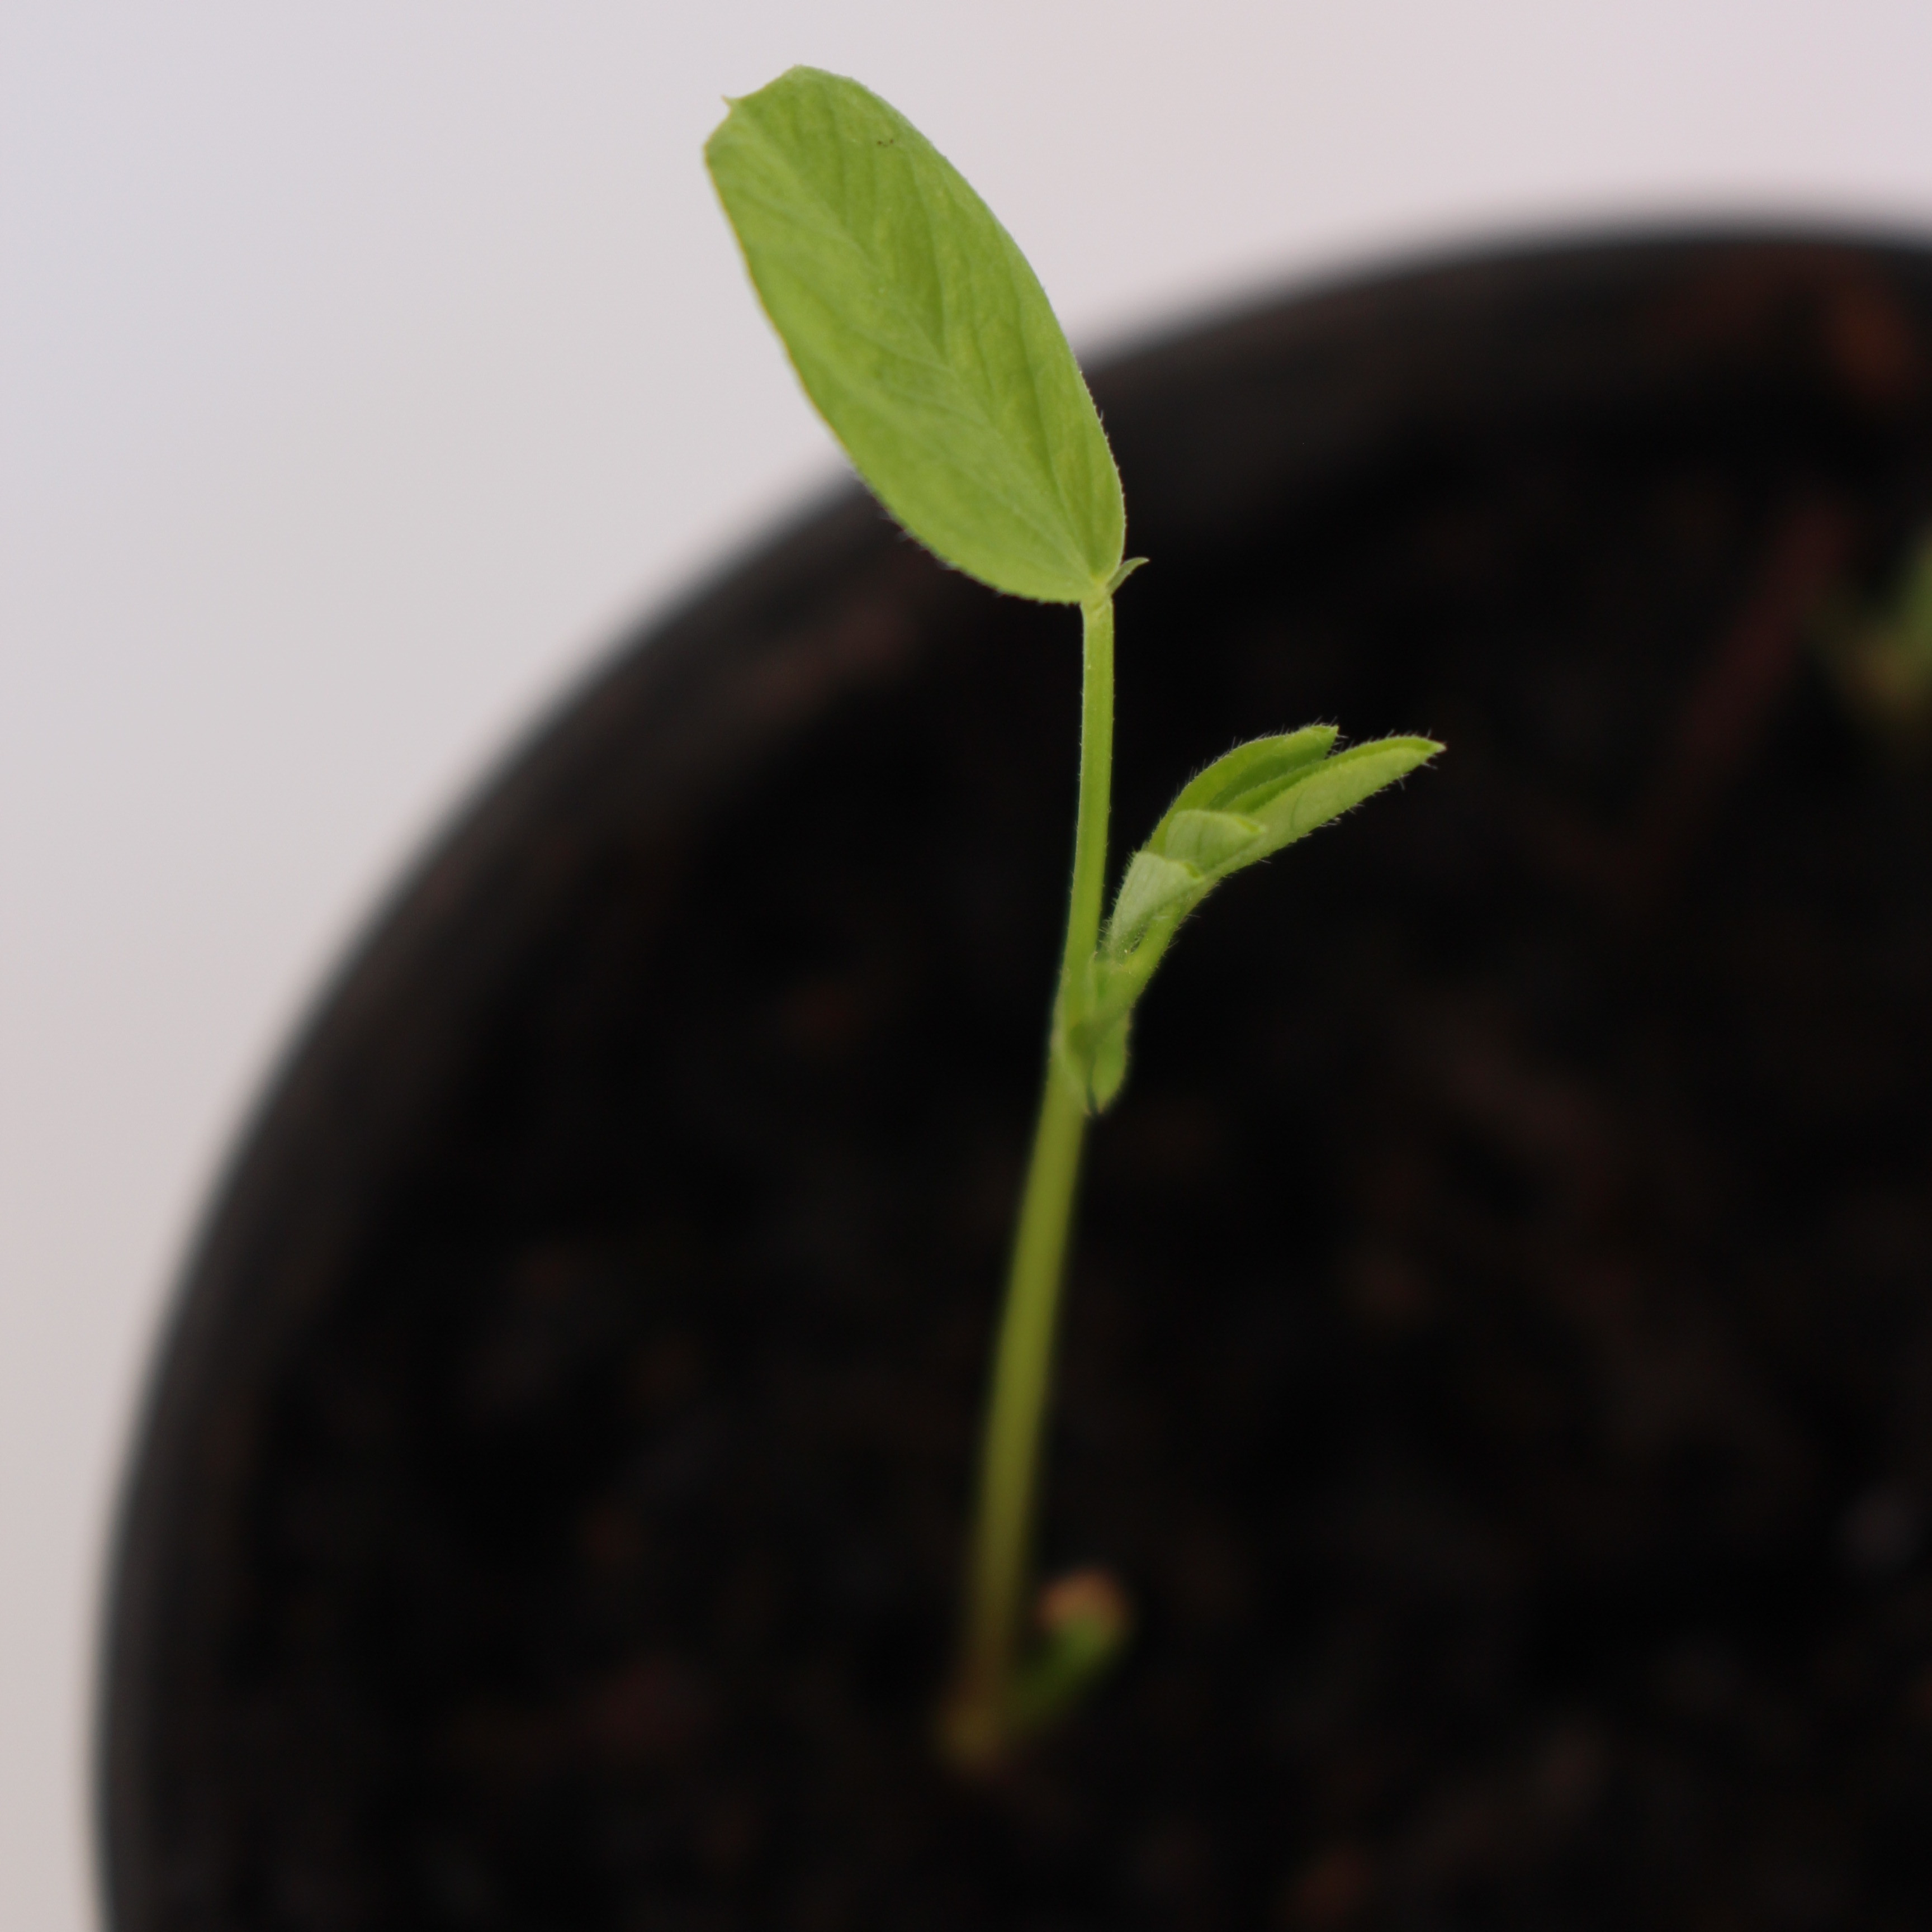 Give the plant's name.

Vicia sativa
